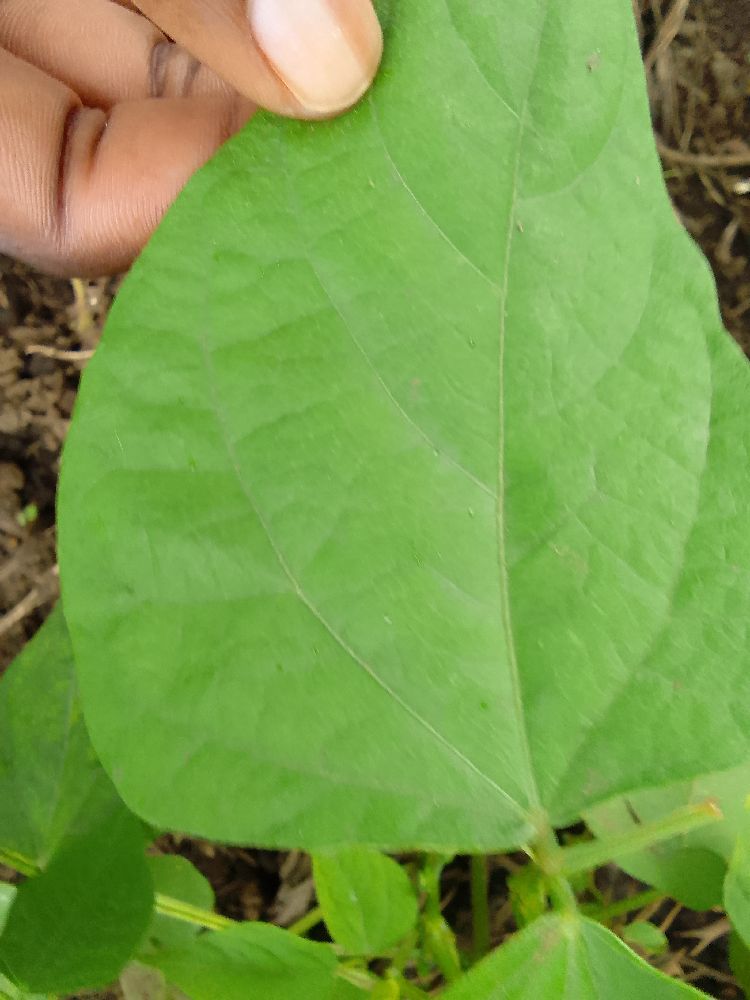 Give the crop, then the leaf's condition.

common bean, healthy
